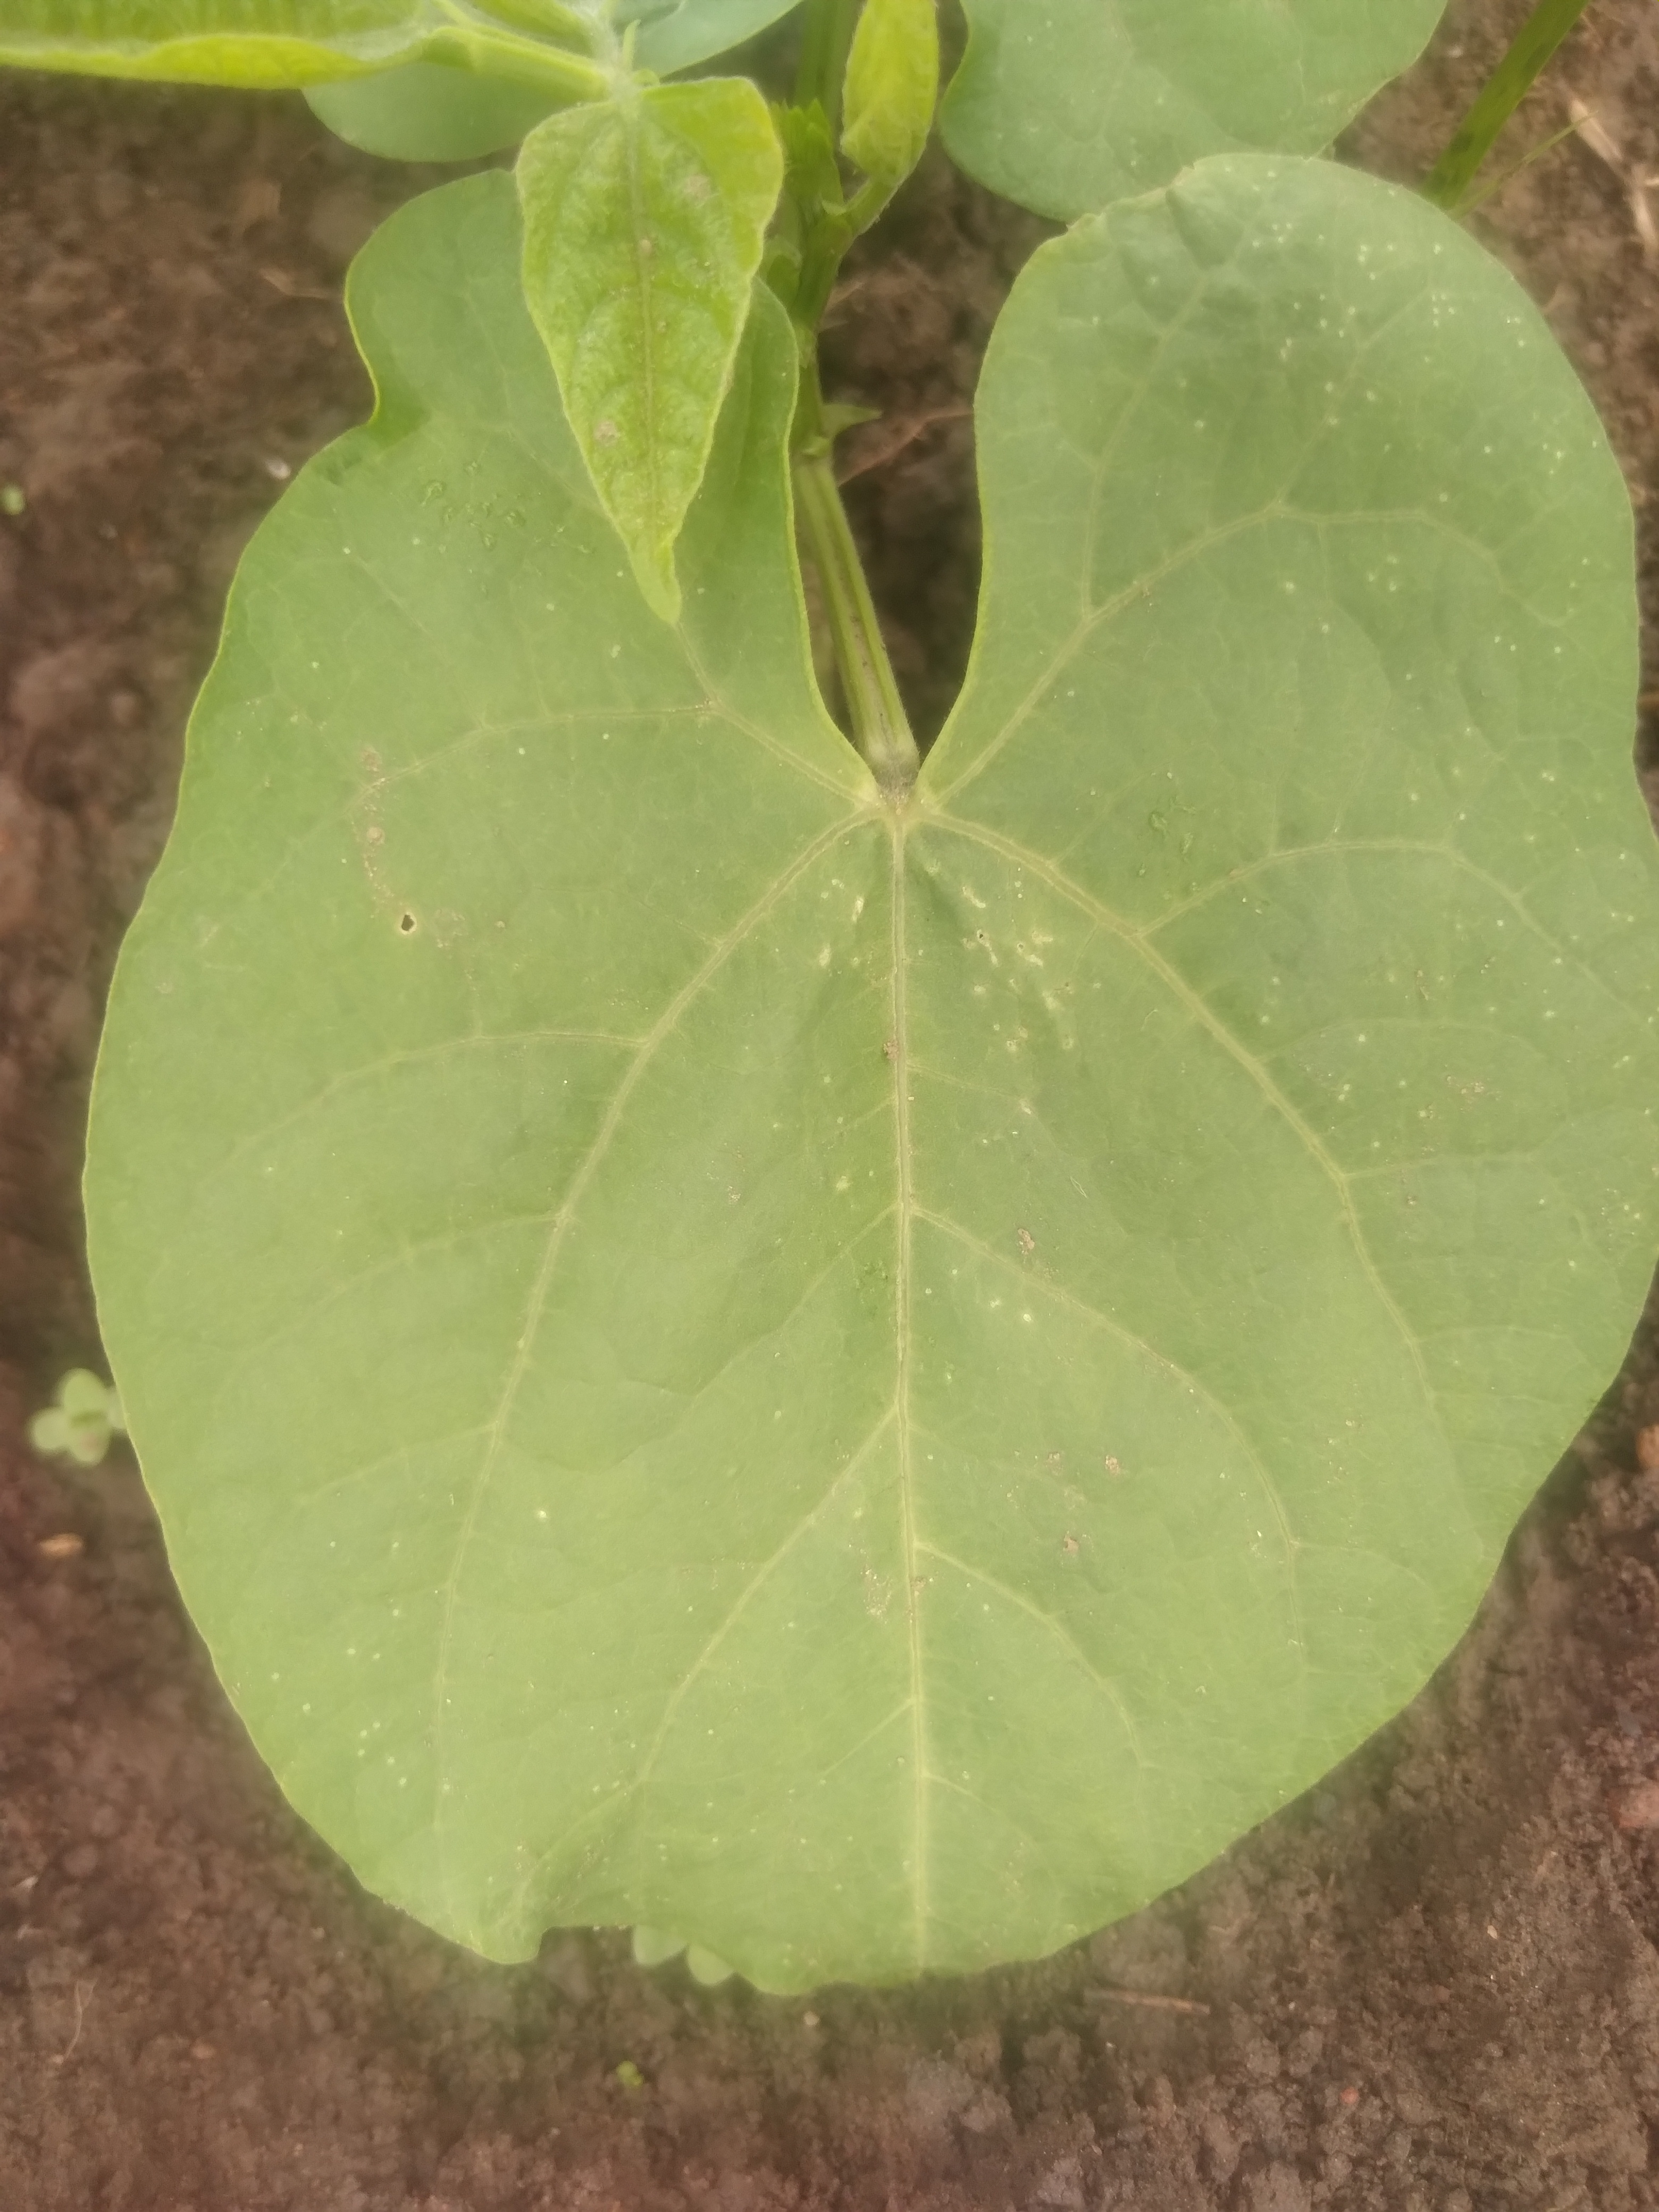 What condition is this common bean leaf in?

healthy
